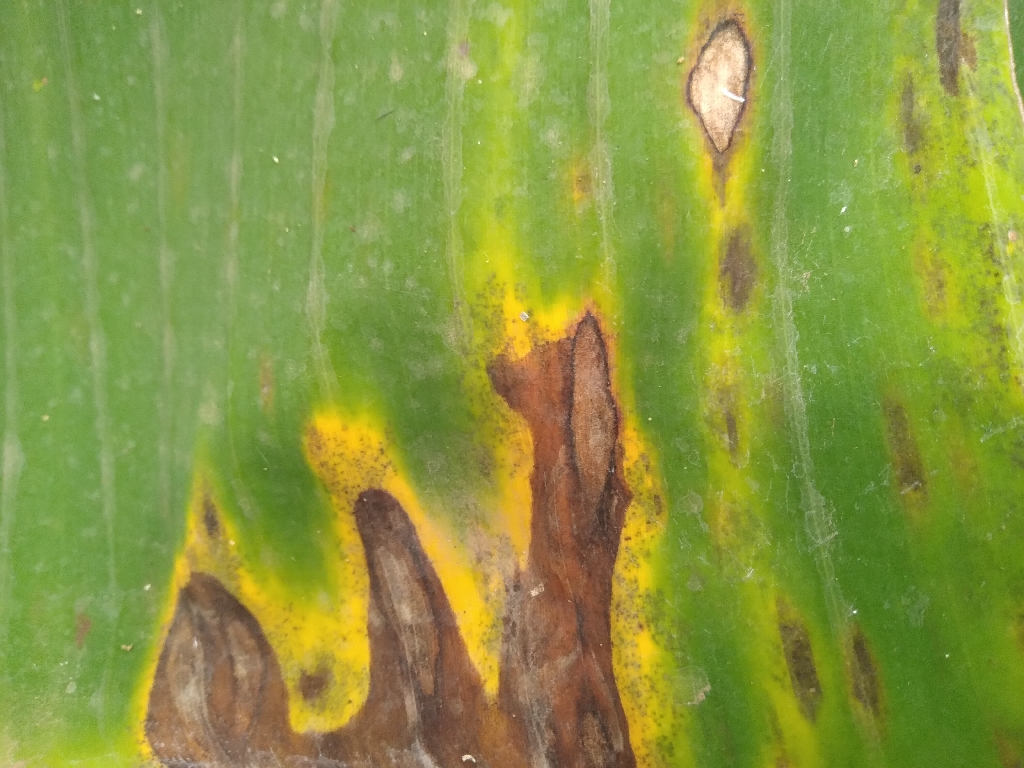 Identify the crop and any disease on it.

banana, black sigatoka
